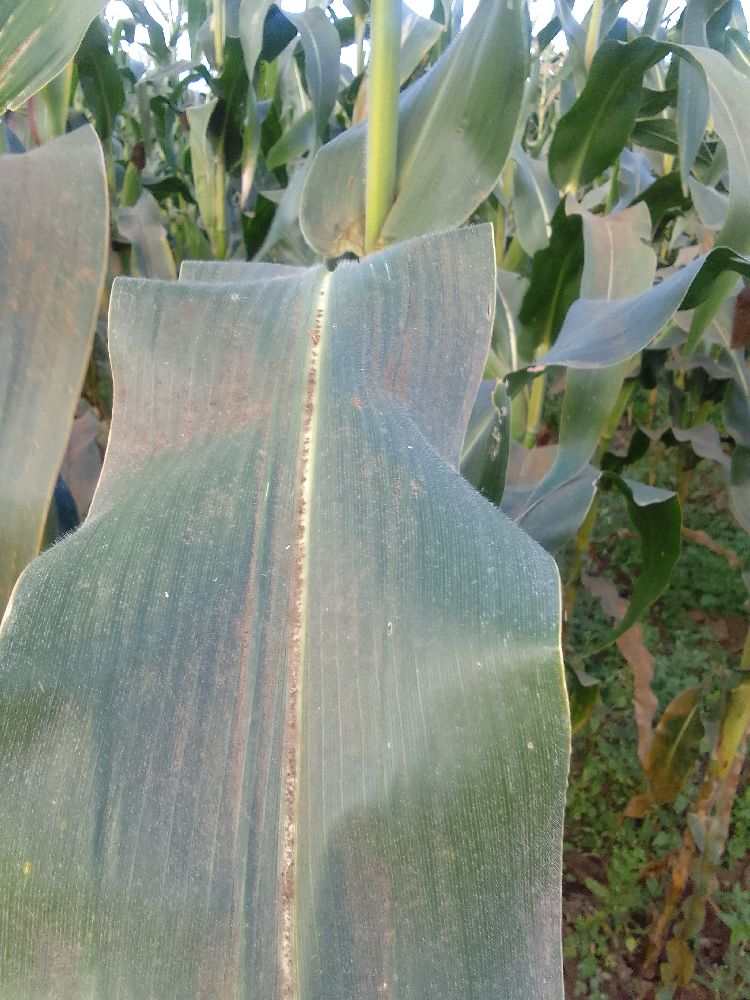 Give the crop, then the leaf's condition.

maize, healthy
